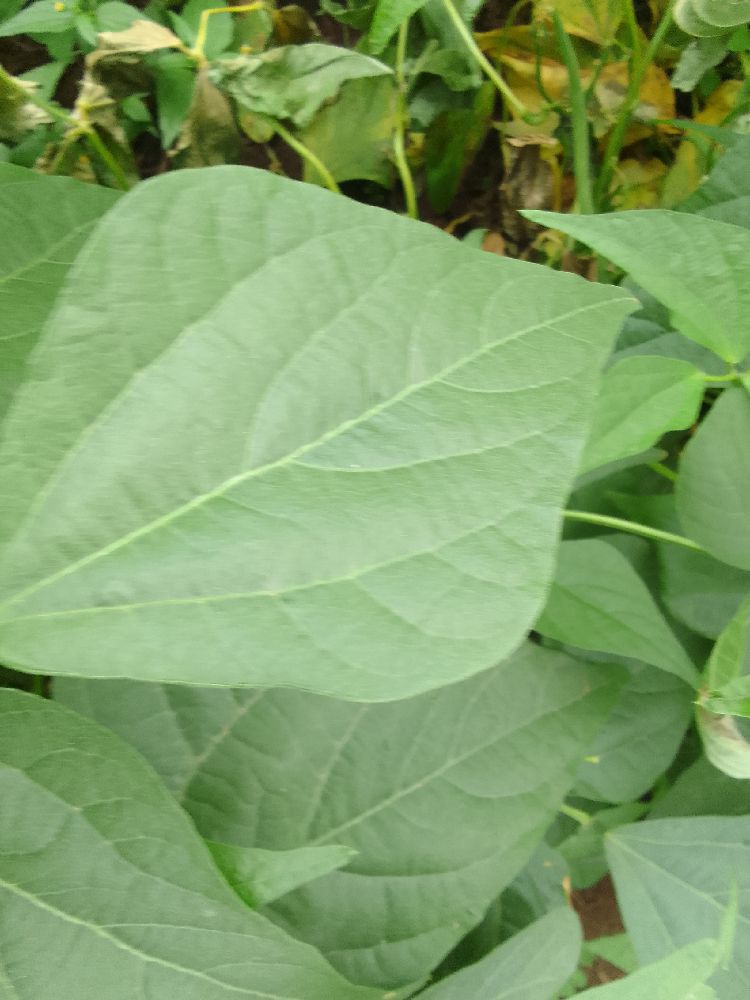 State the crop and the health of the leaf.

common bean, healthy
